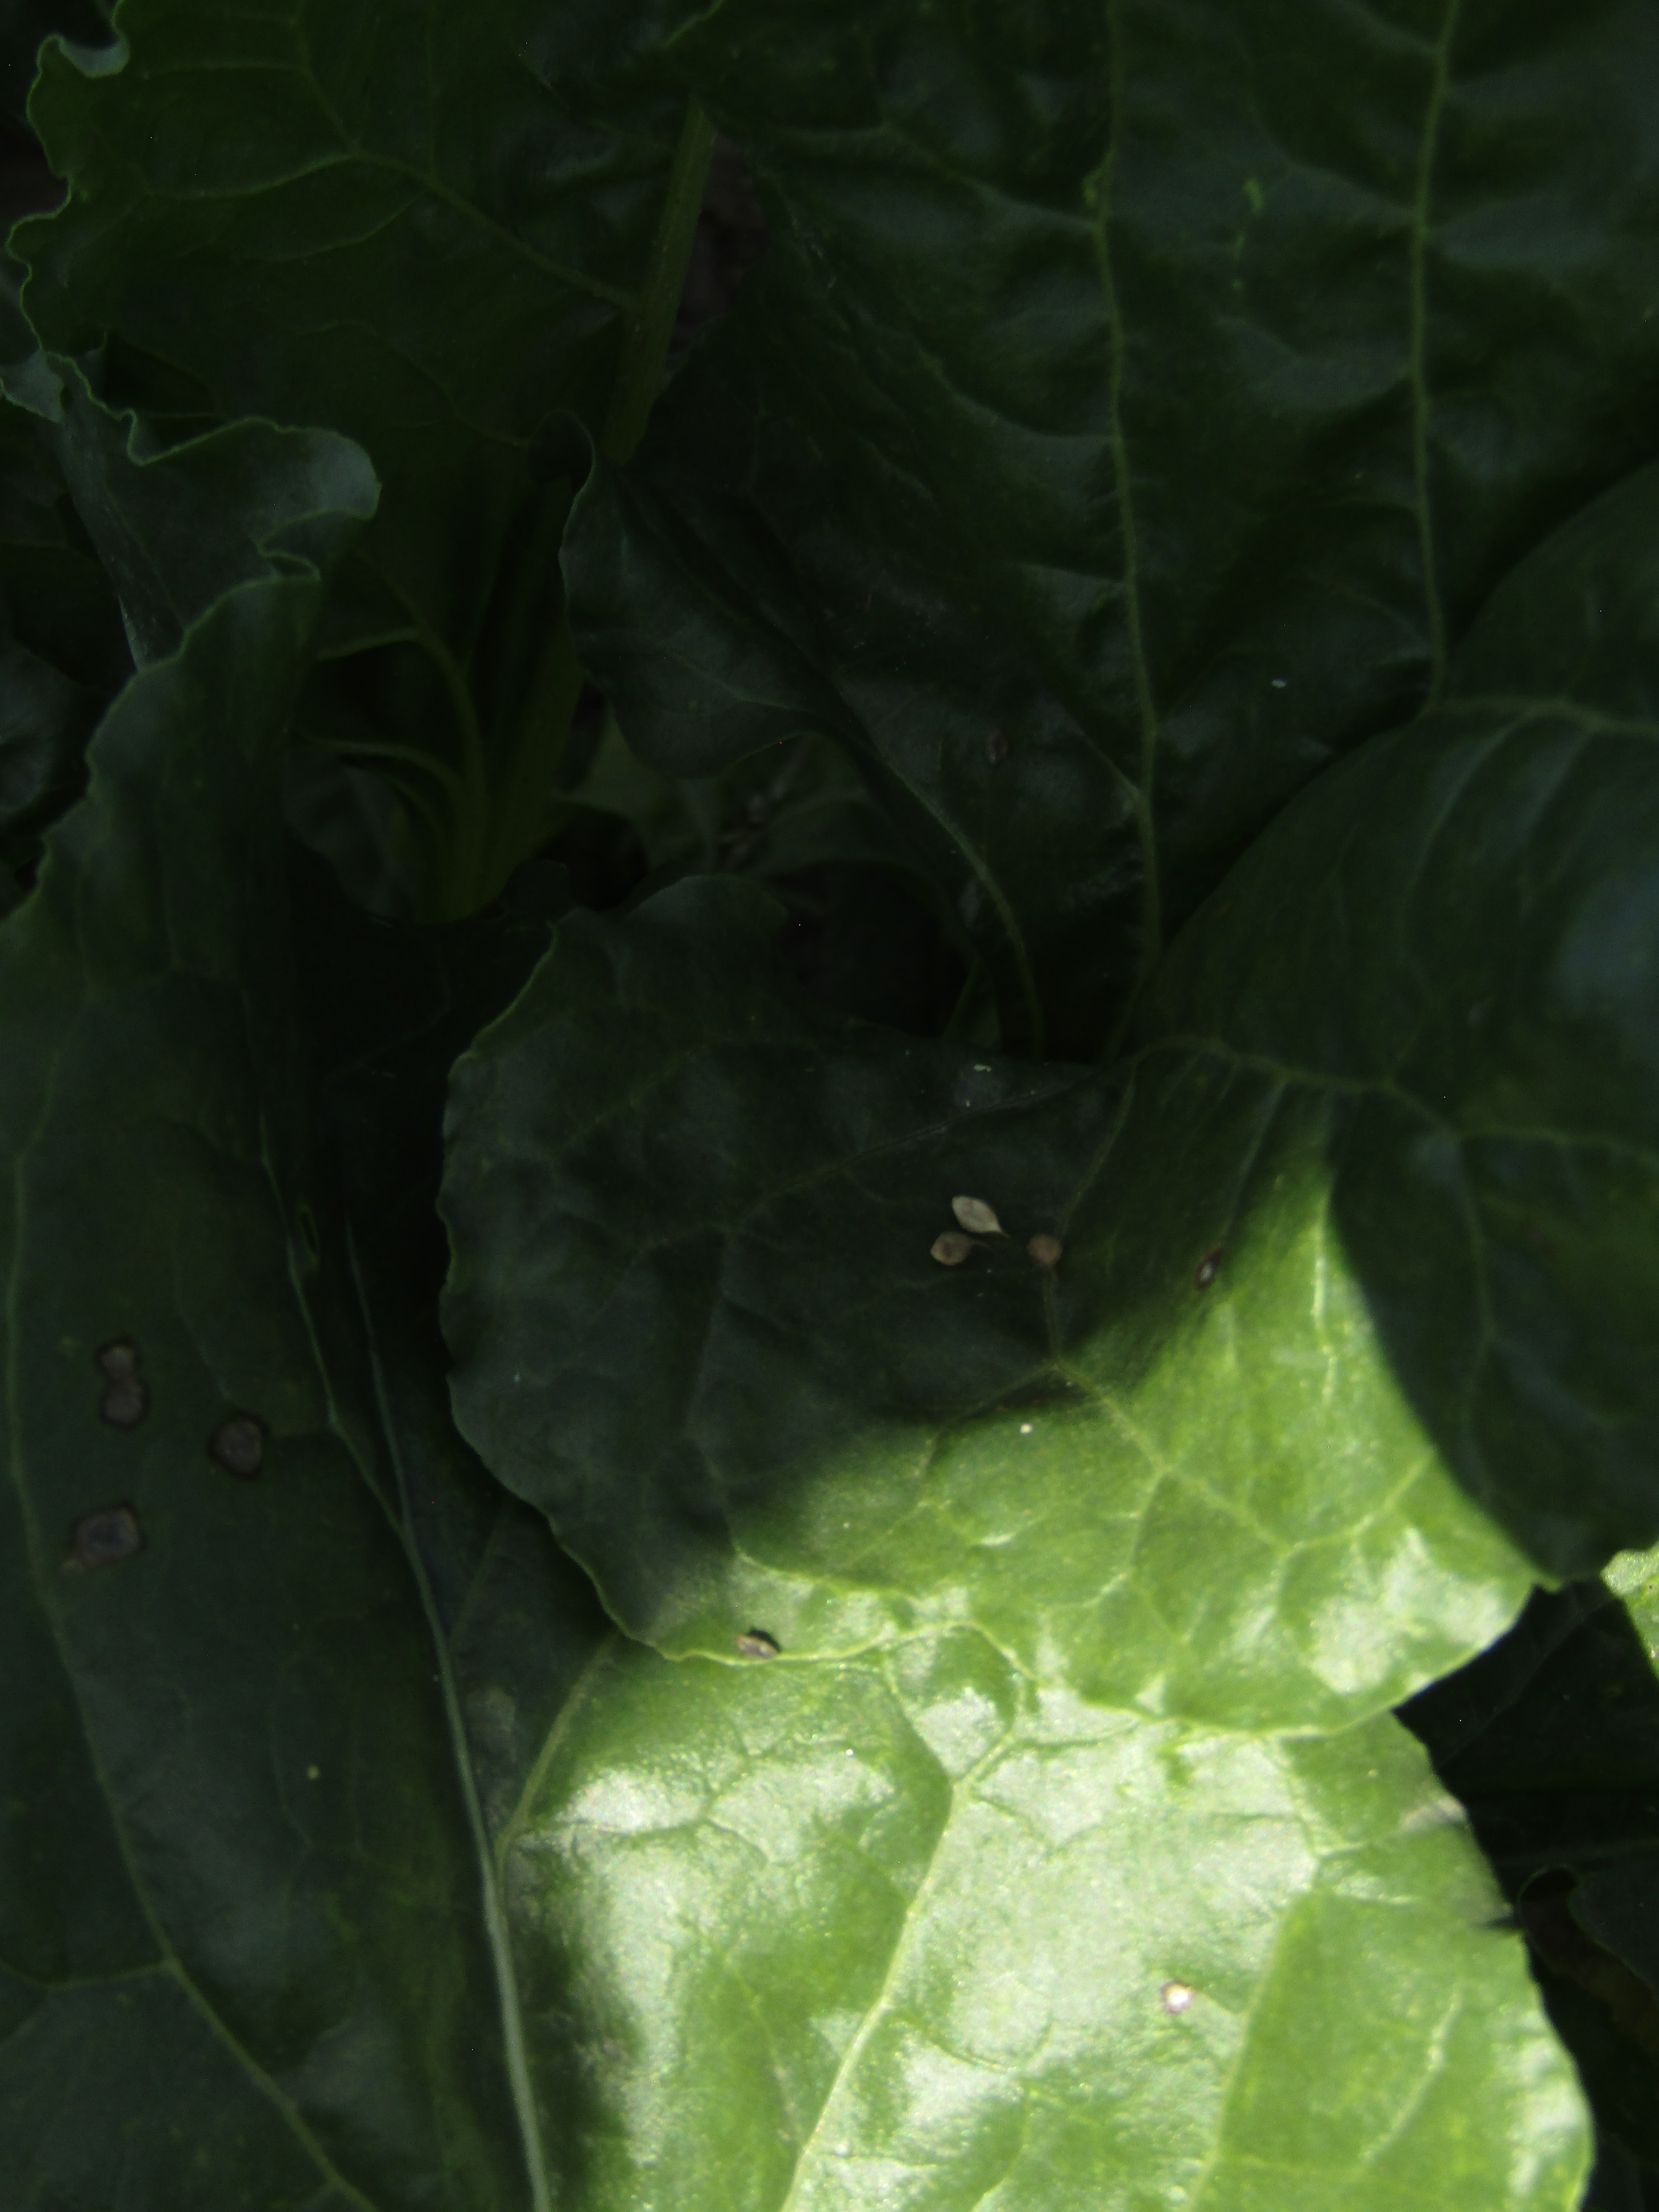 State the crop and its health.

beet, cercospora
